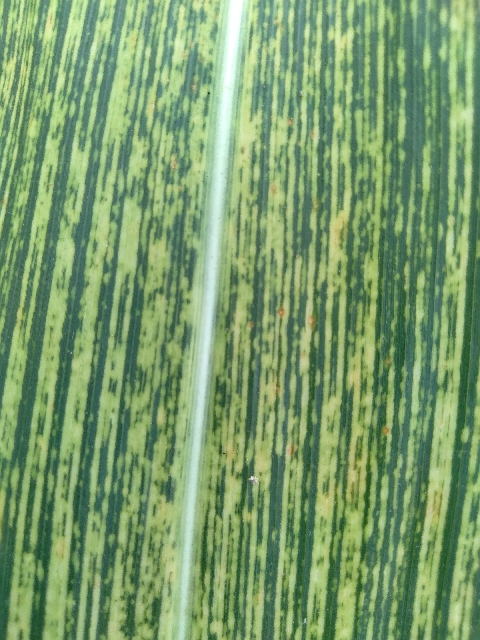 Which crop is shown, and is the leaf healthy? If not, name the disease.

maize, maize streak virus
